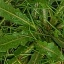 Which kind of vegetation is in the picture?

structured weed
